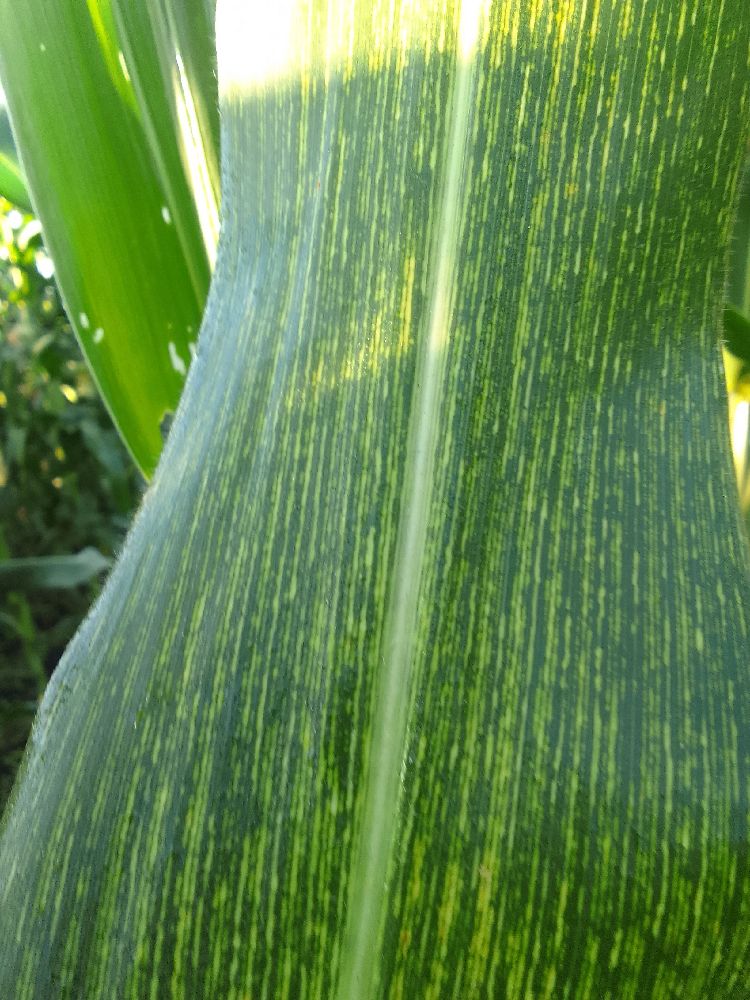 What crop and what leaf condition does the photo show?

maize, maize streak virus
